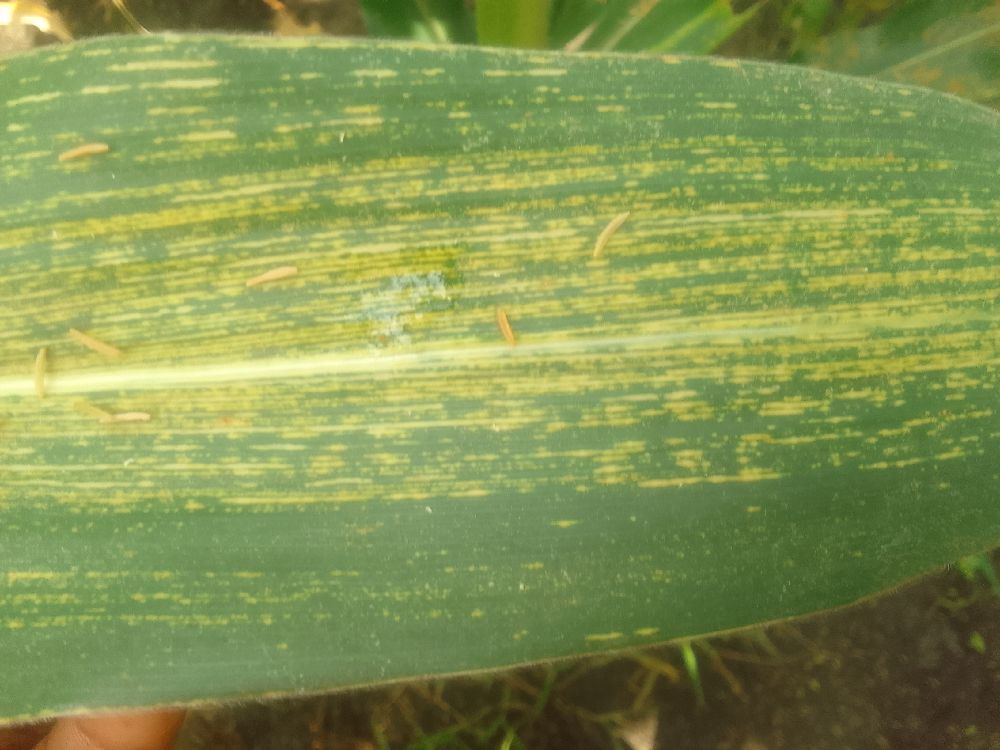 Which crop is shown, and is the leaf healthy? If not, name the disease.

maize, maize streak virus
